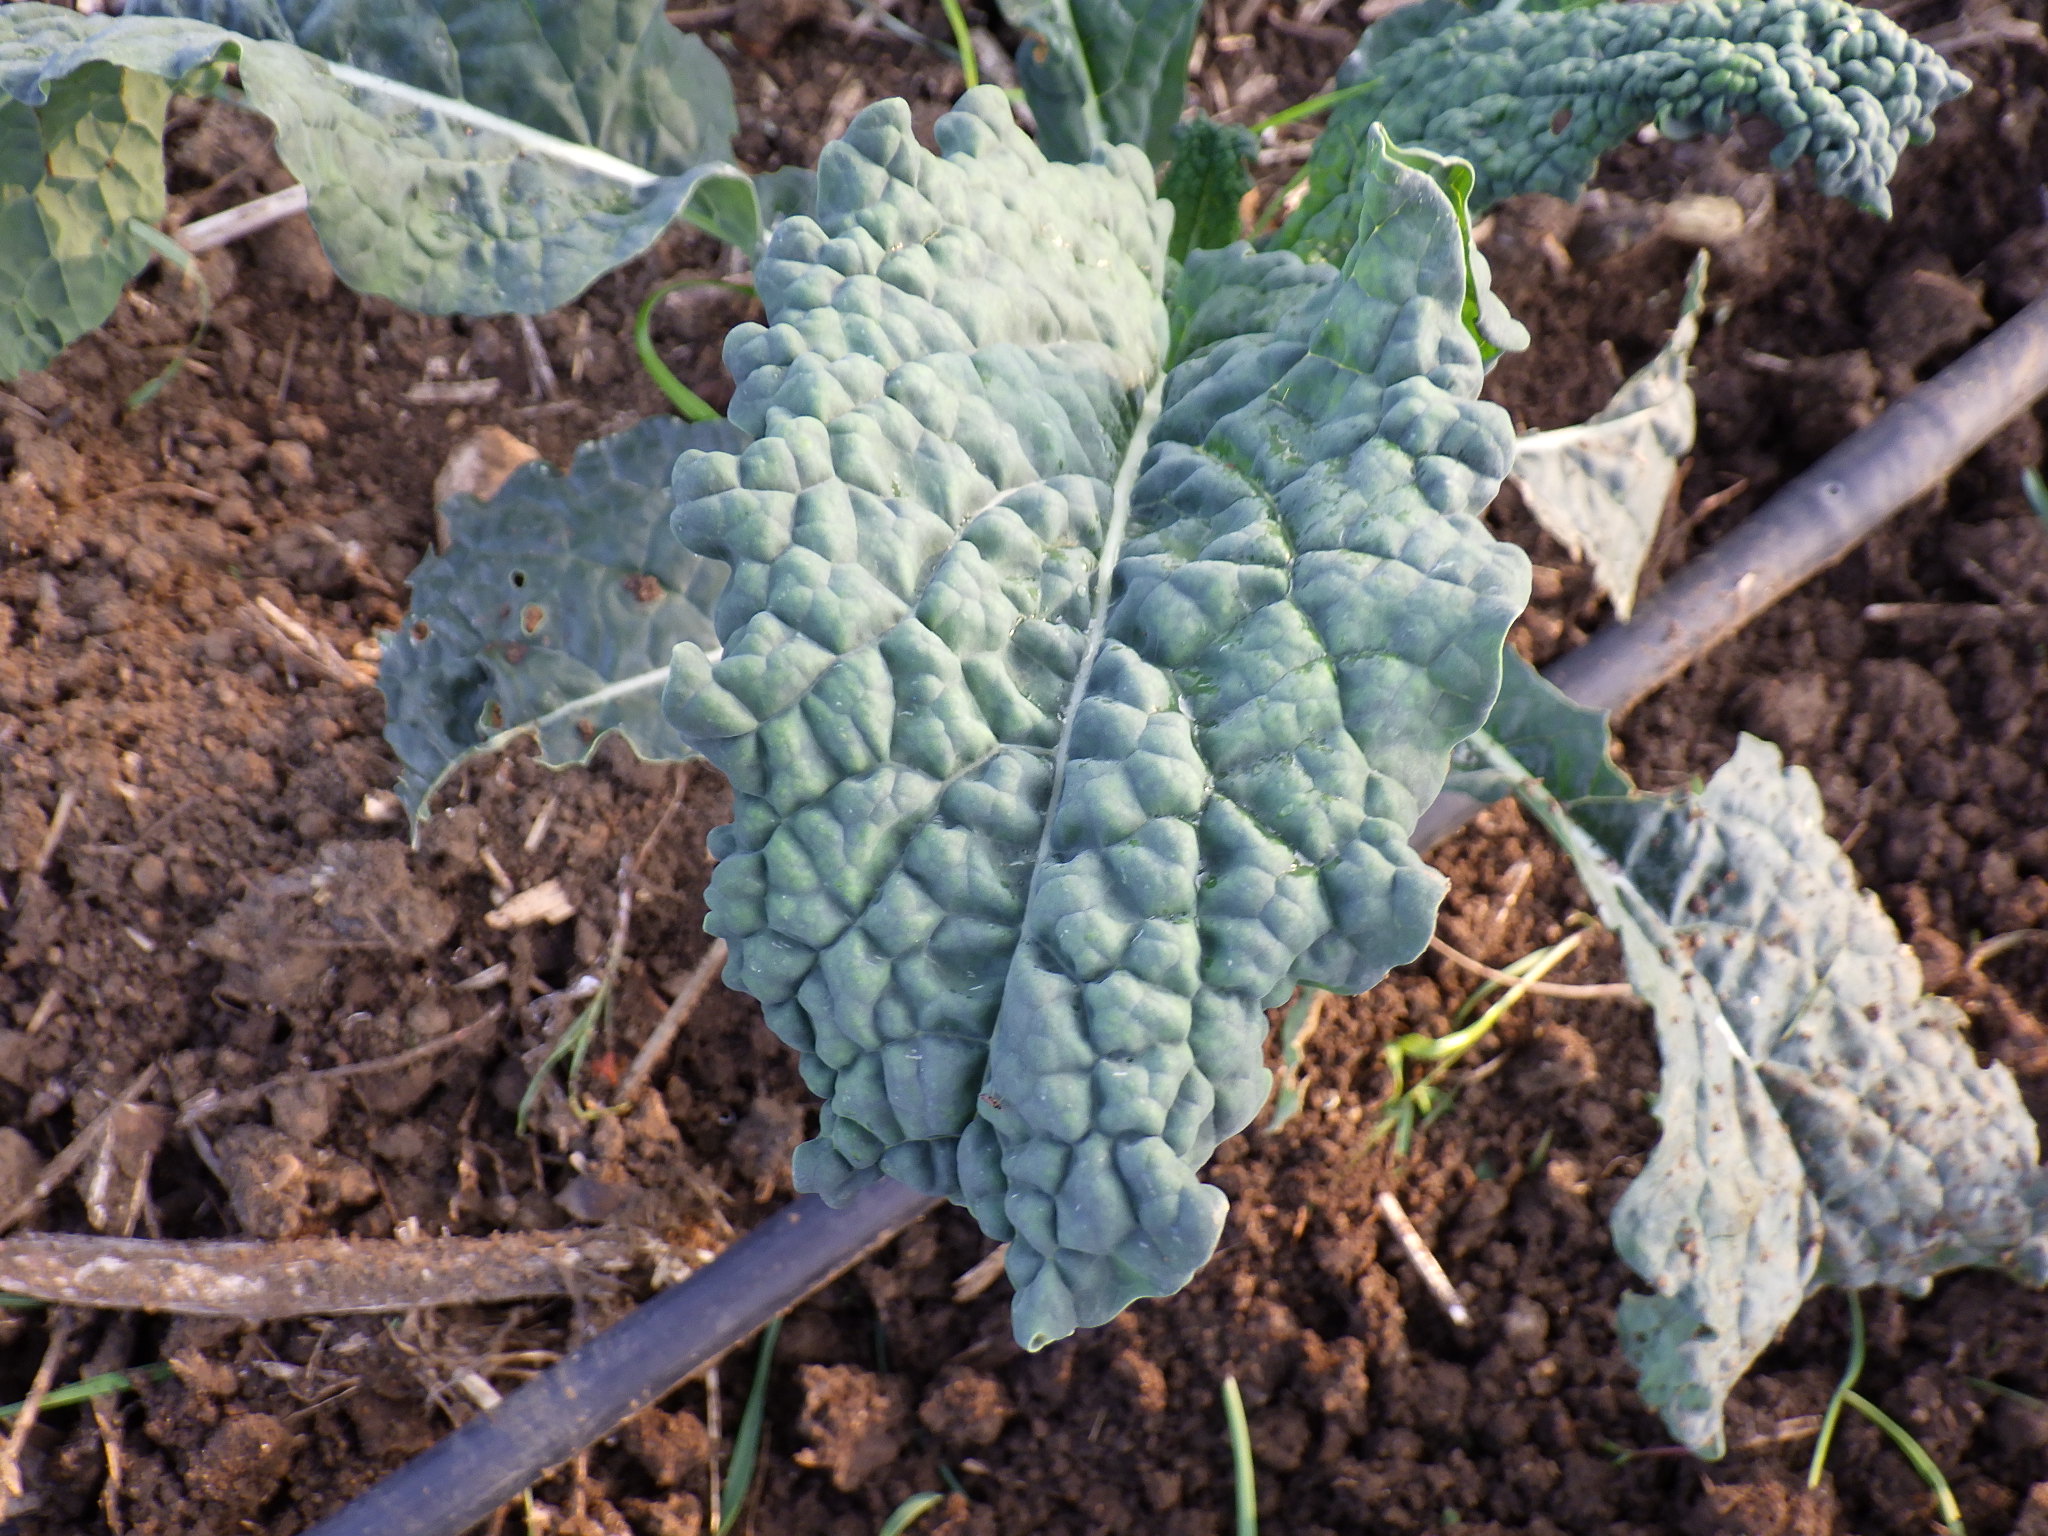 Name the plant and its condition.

kale, phytophagous
